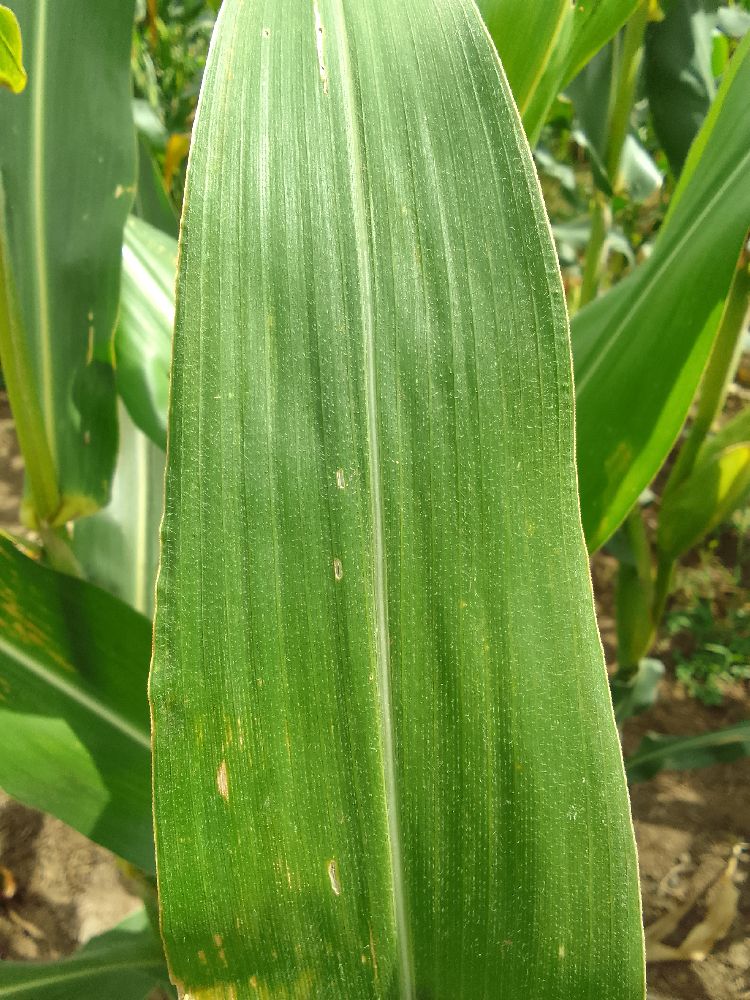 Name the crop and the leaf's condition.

maize, healthy
